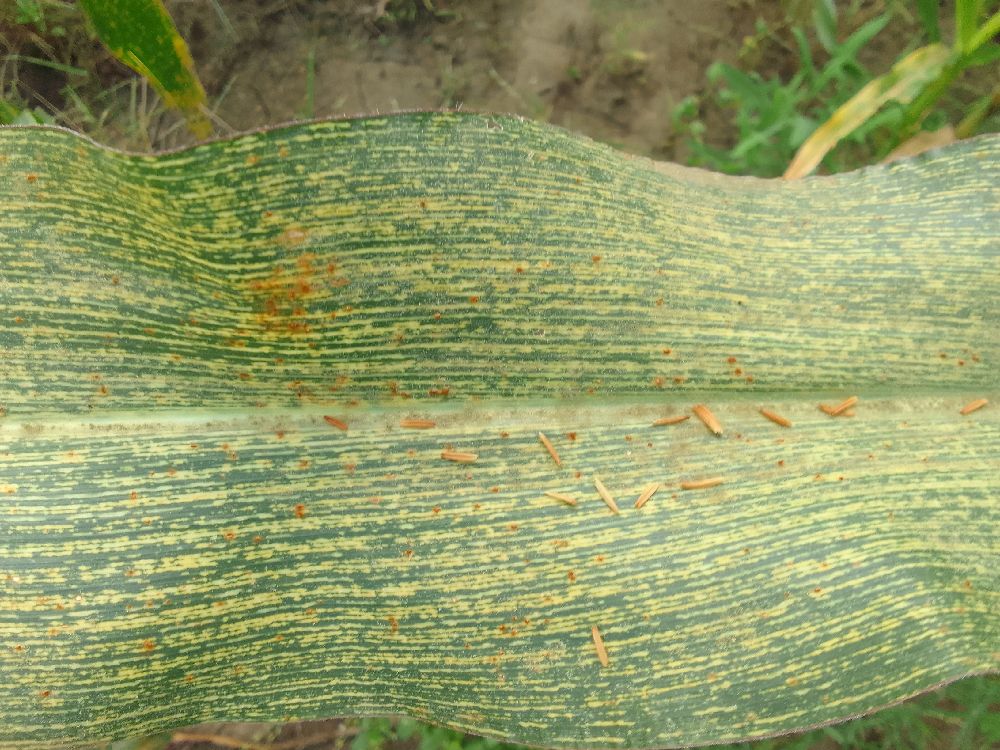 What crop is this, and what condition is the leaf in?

maize, maize streak virus
